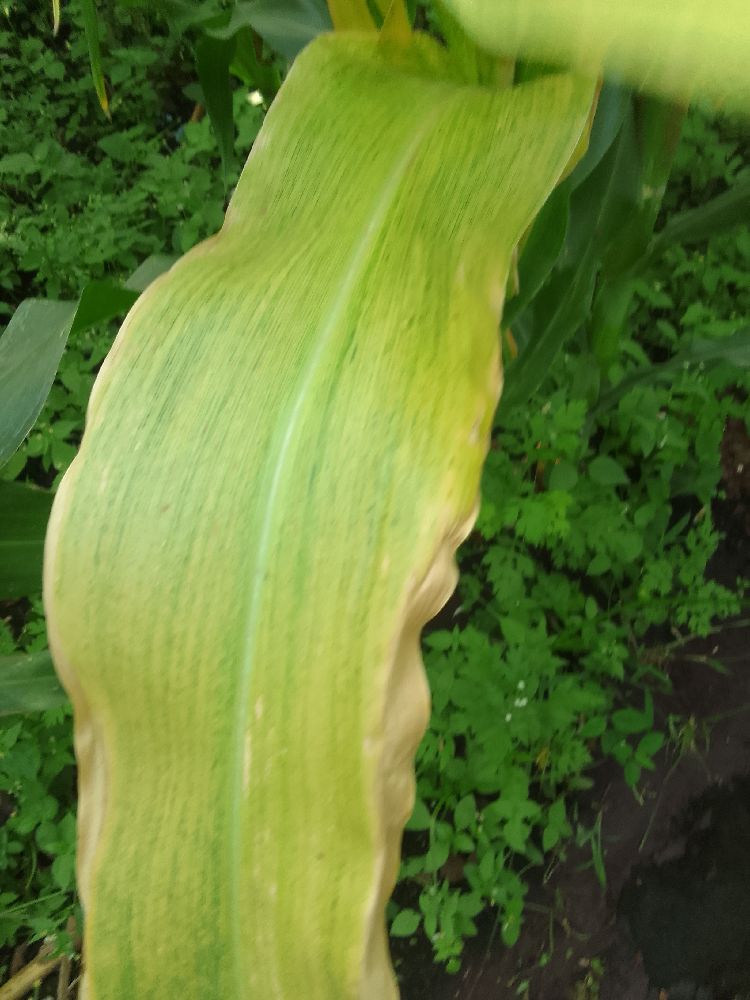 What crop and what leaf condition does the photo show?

maize, maize lethal necrosis
